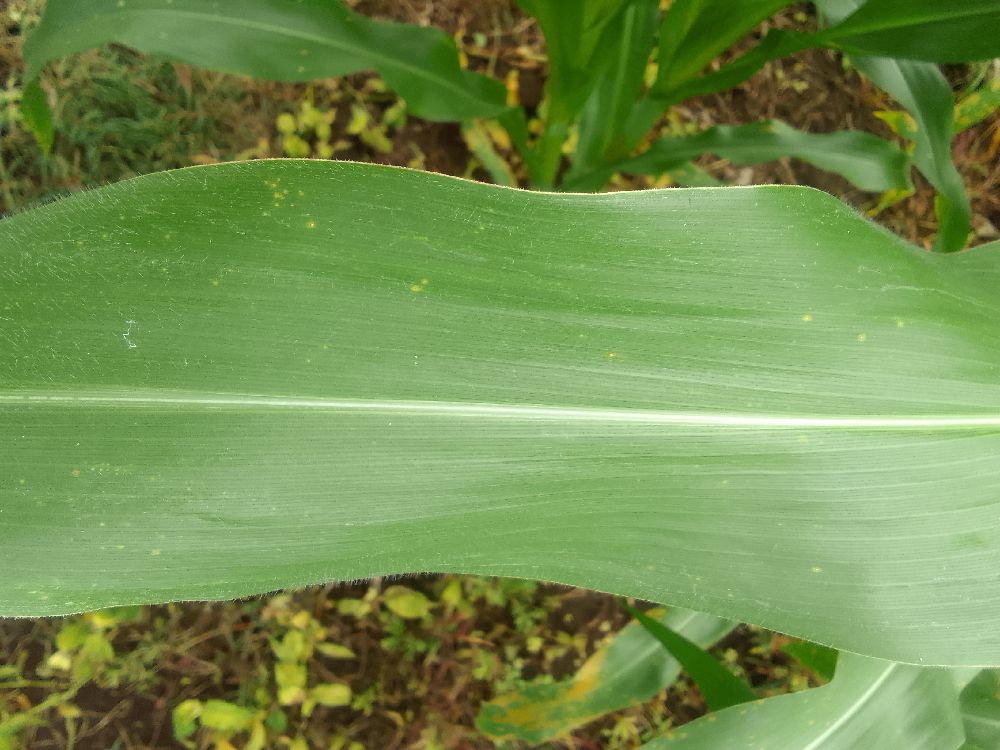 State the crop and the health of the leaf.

maize, healthy
